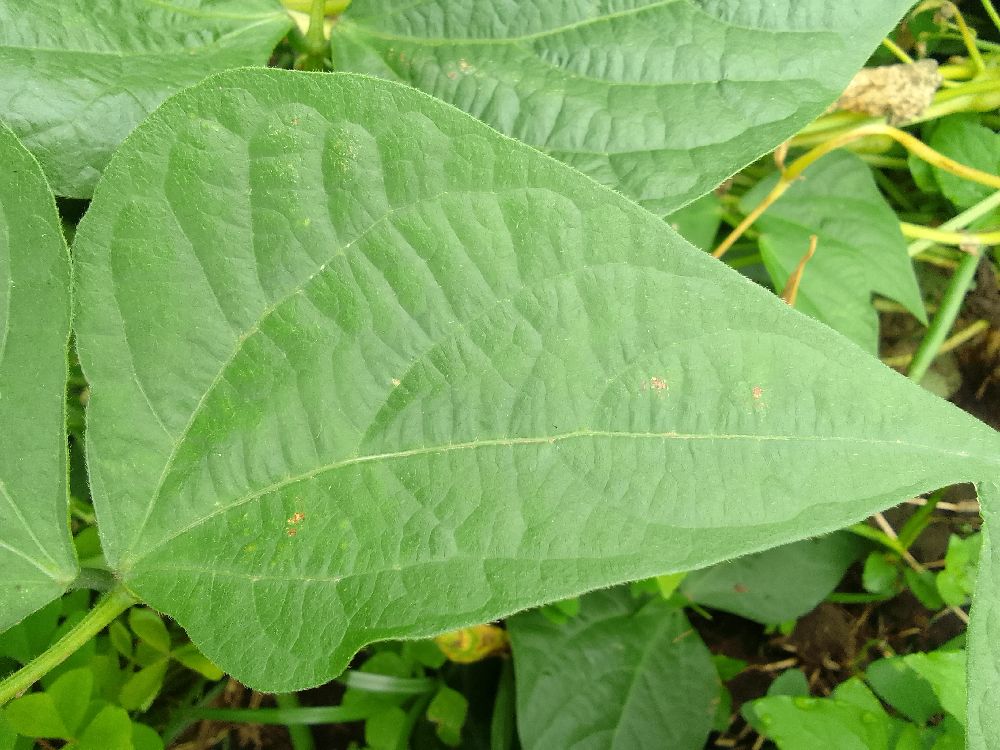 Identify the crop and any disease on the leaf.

common bean, healthy
